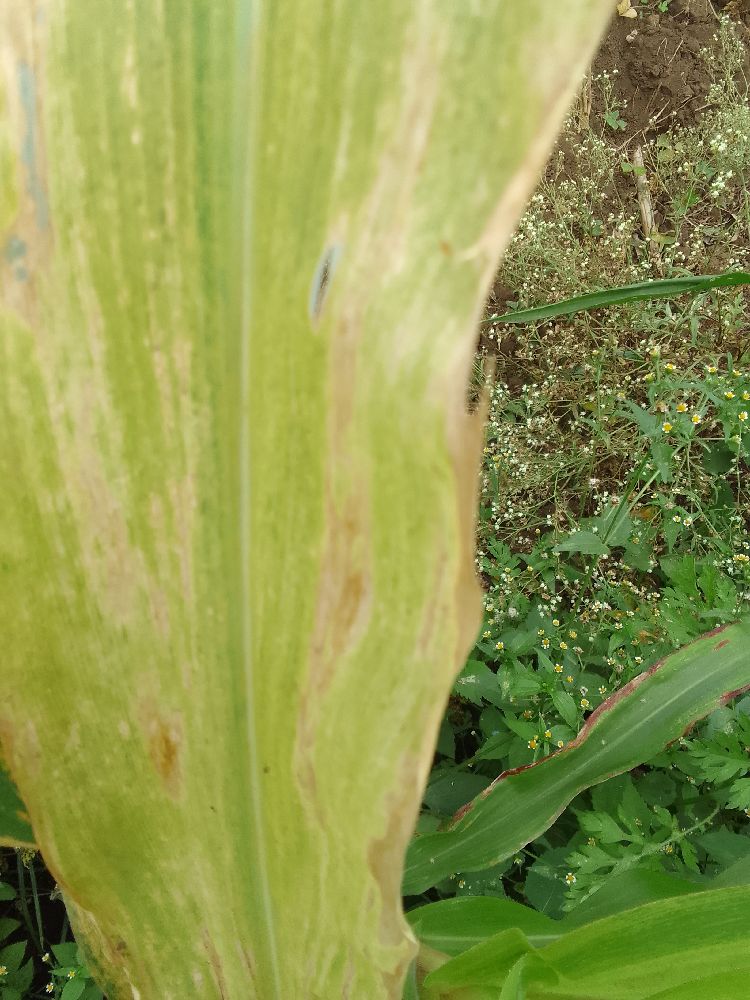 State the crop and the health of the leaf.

maize, maize lethal necrosis
